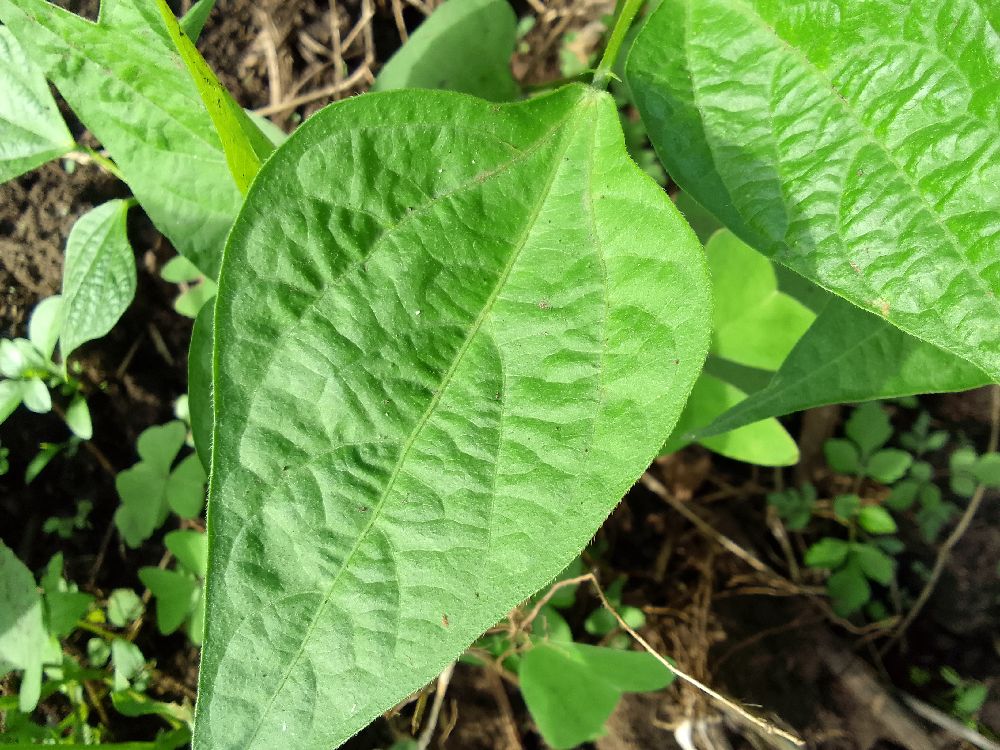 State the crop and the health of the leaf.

common bean, healthy
